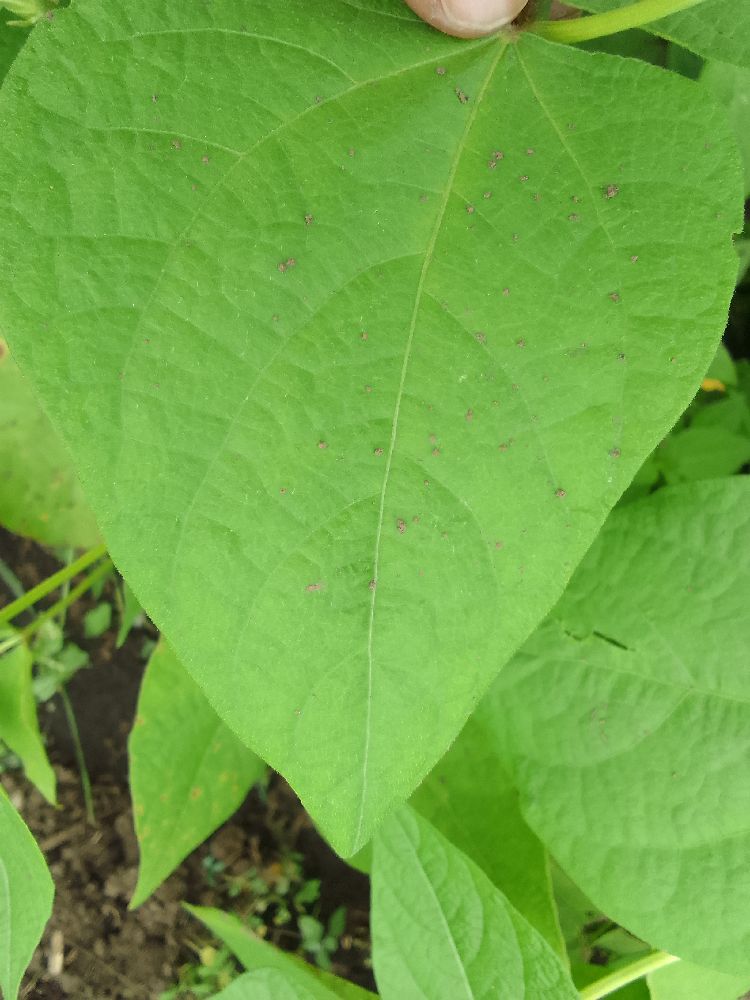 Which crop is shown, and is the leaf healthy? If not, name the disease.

common bean, healthy
